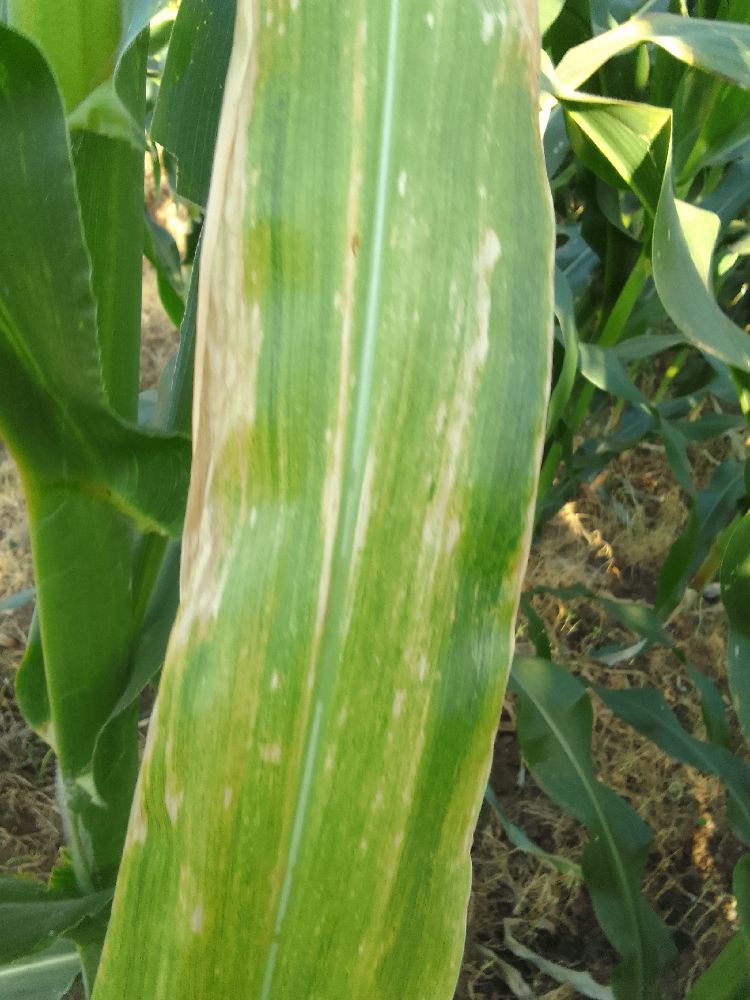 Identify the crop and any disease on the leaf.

maize, maize lethal necrosis
